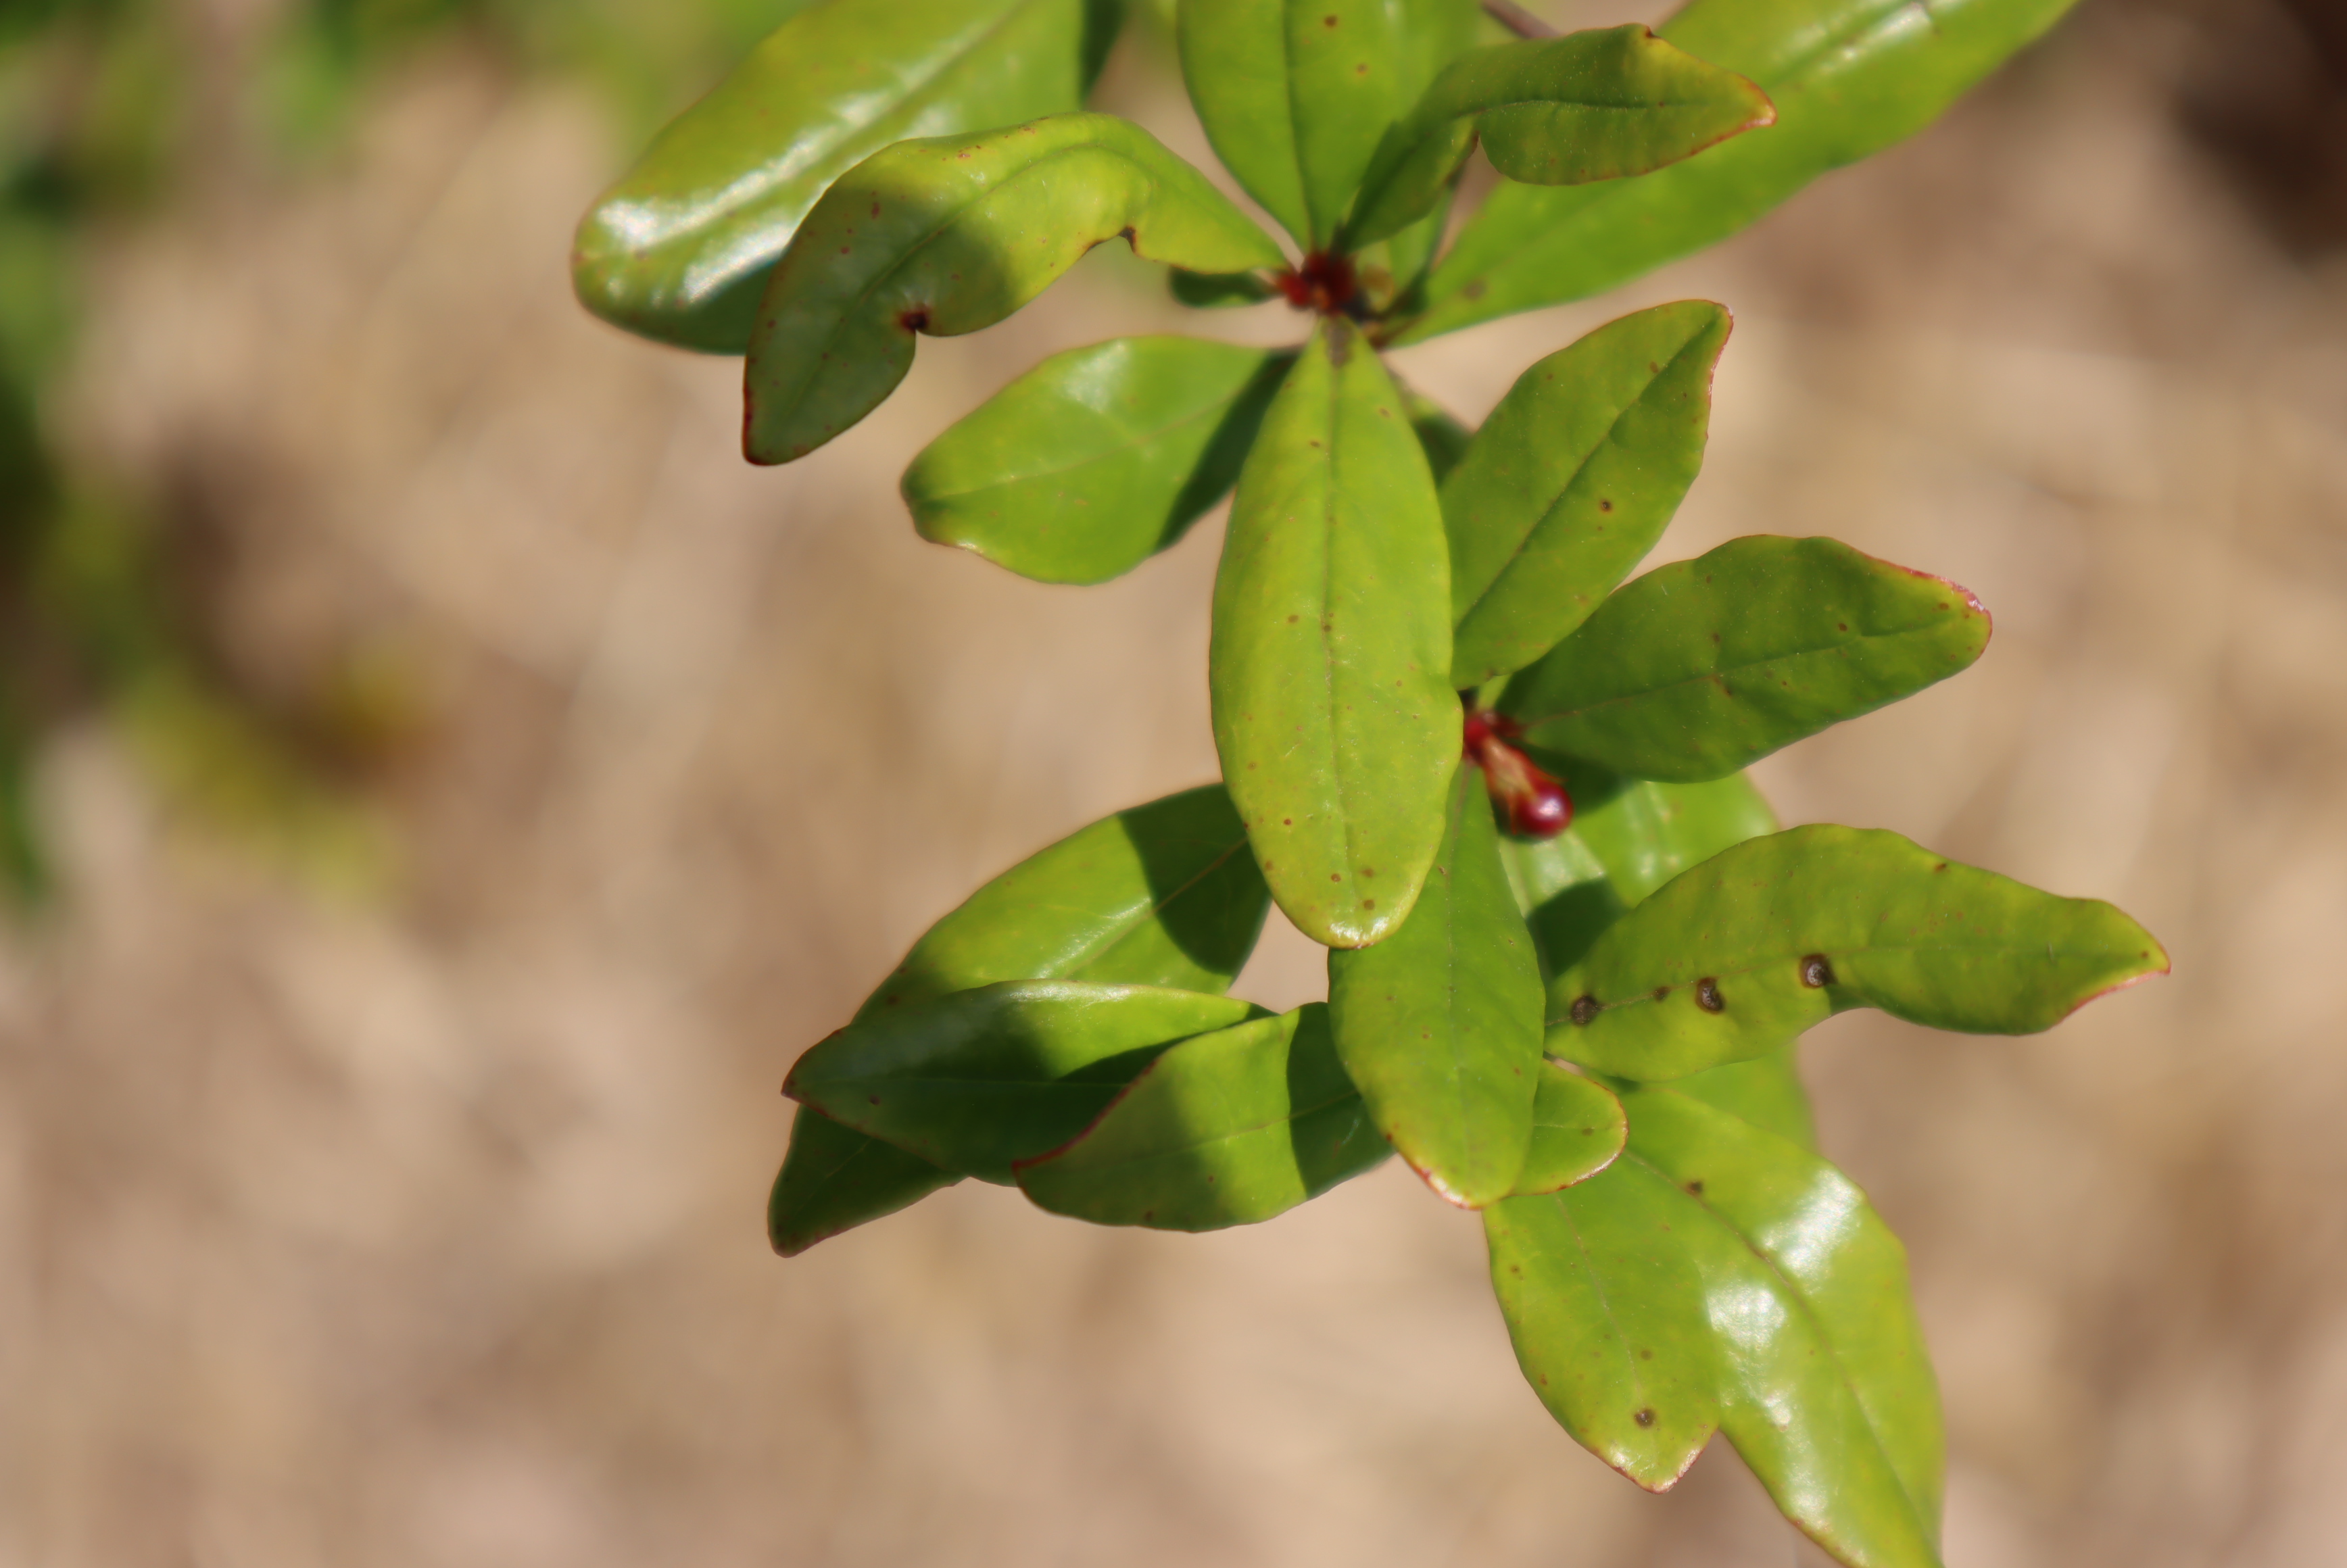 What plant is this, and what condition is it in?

pomegranate, aphids, coniella granati
